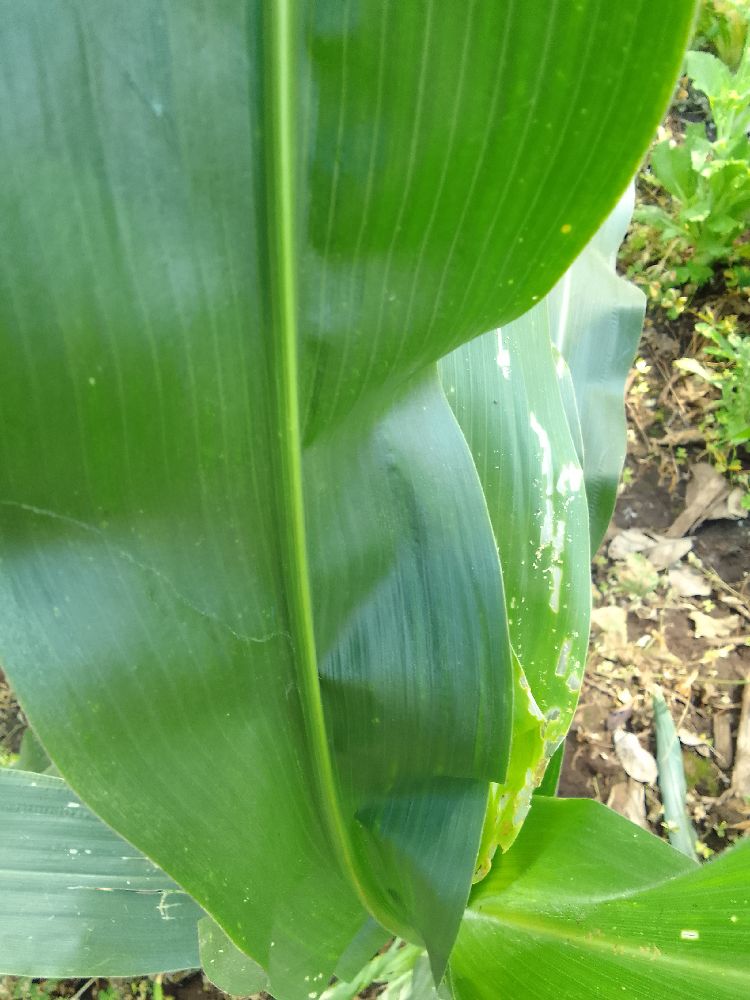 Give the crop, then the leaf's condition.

maize, healthy
